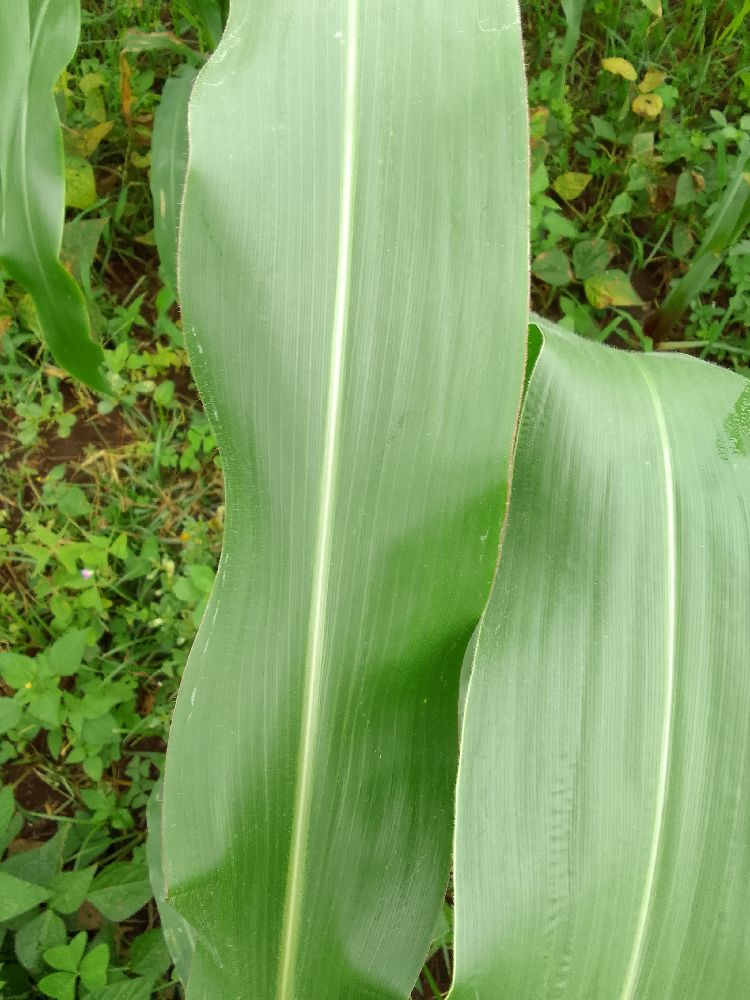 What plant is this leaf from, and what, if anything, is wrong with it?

maize, healthy
